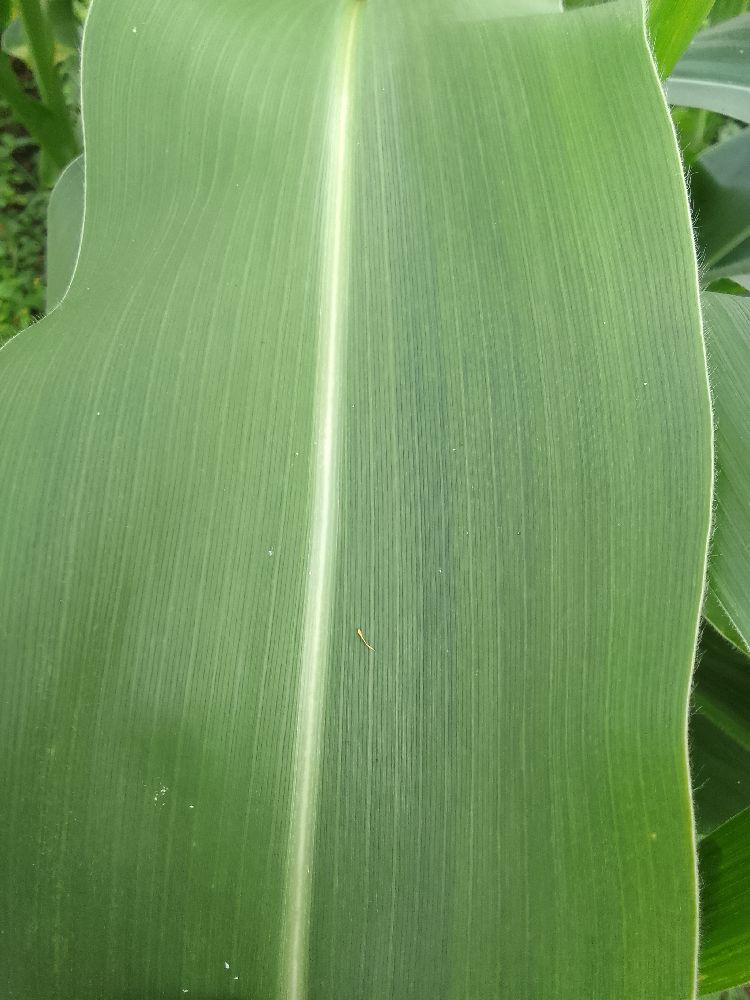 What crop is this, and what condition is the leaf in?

maize, maize streak virus
